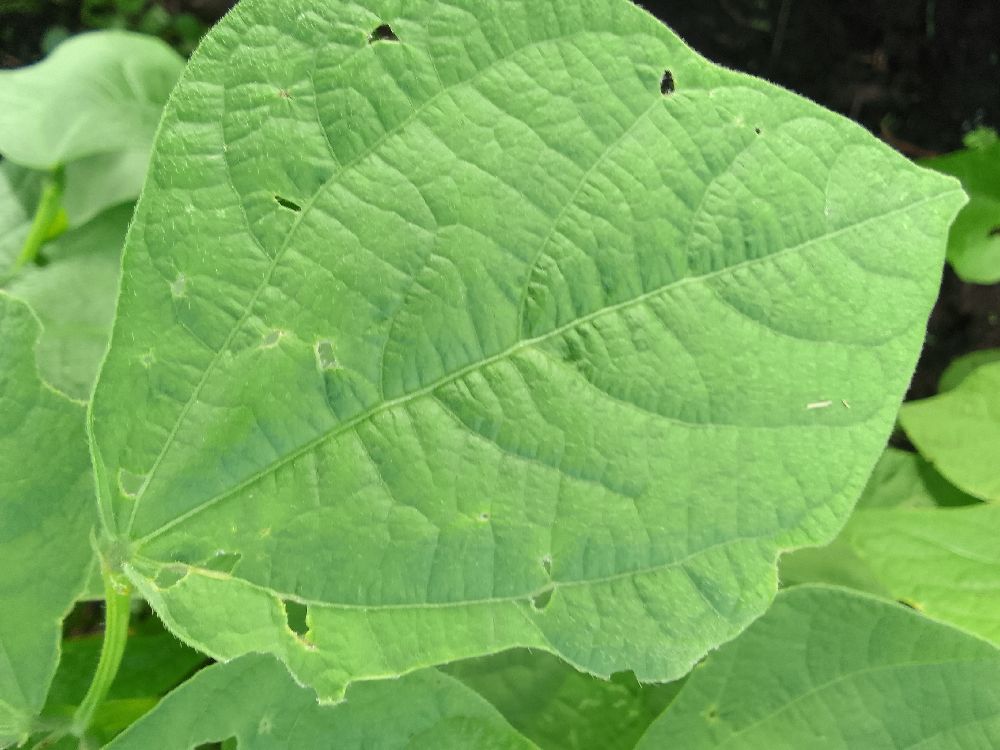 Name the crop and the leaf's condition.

common bean, healthy
